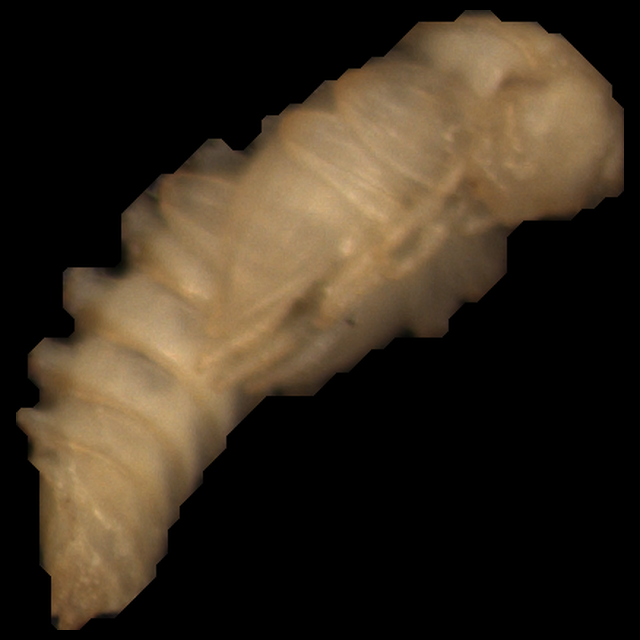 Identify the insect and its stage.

mealworm pupa
